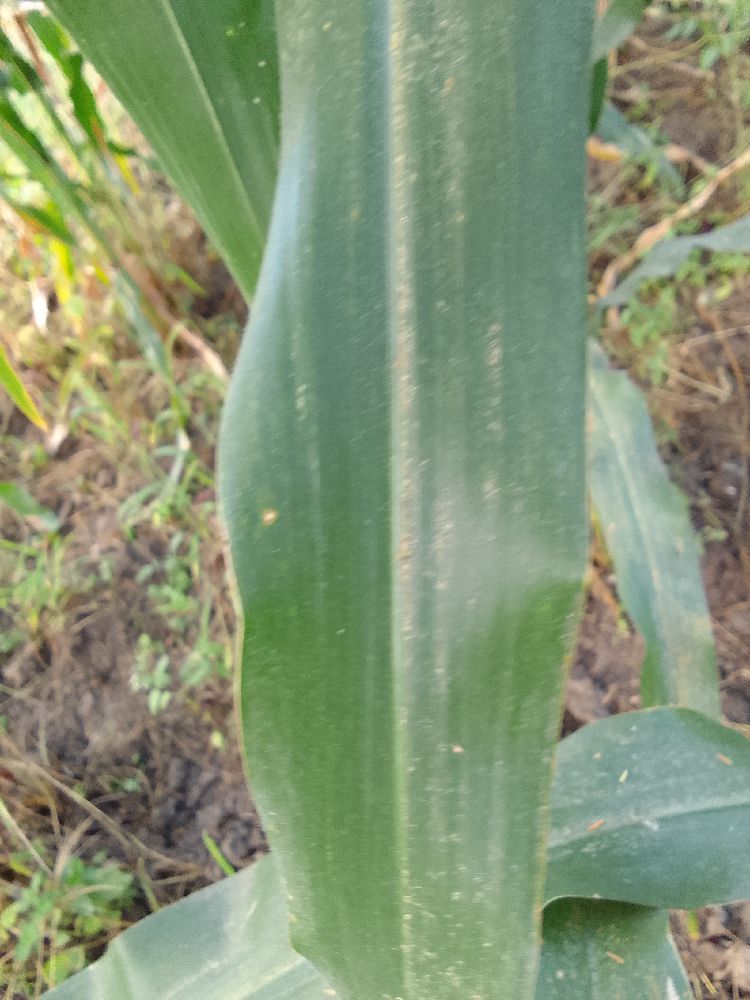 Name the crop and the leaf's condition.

maize, healthy
